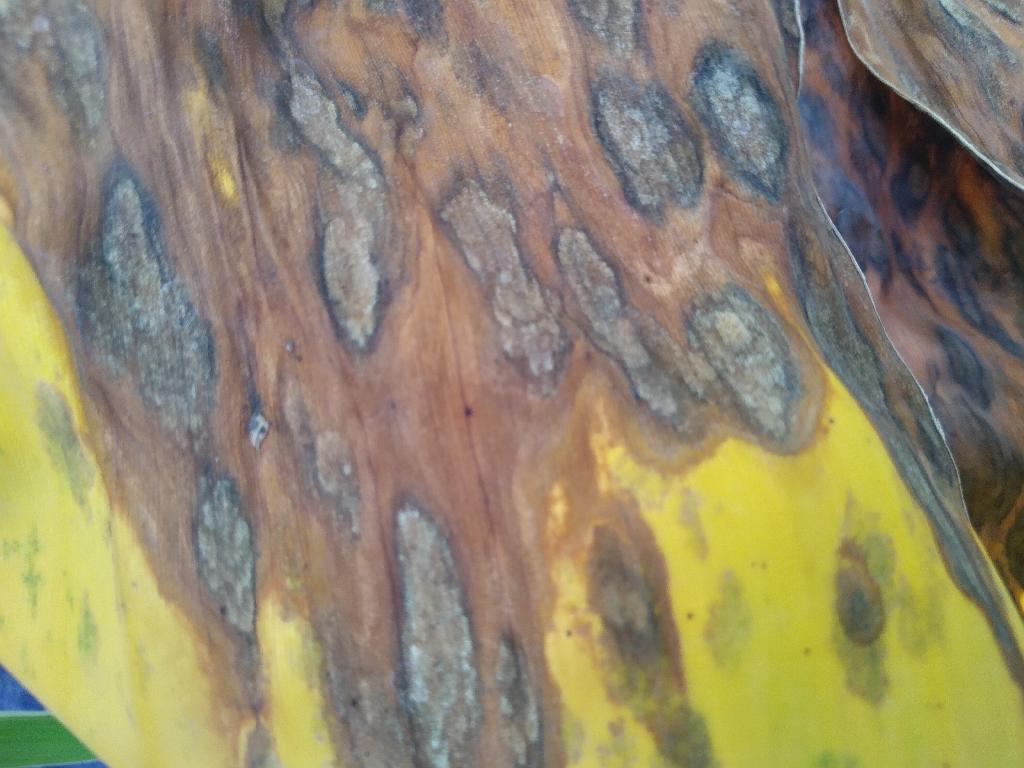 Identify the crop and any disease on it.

banana, black sigatoka
